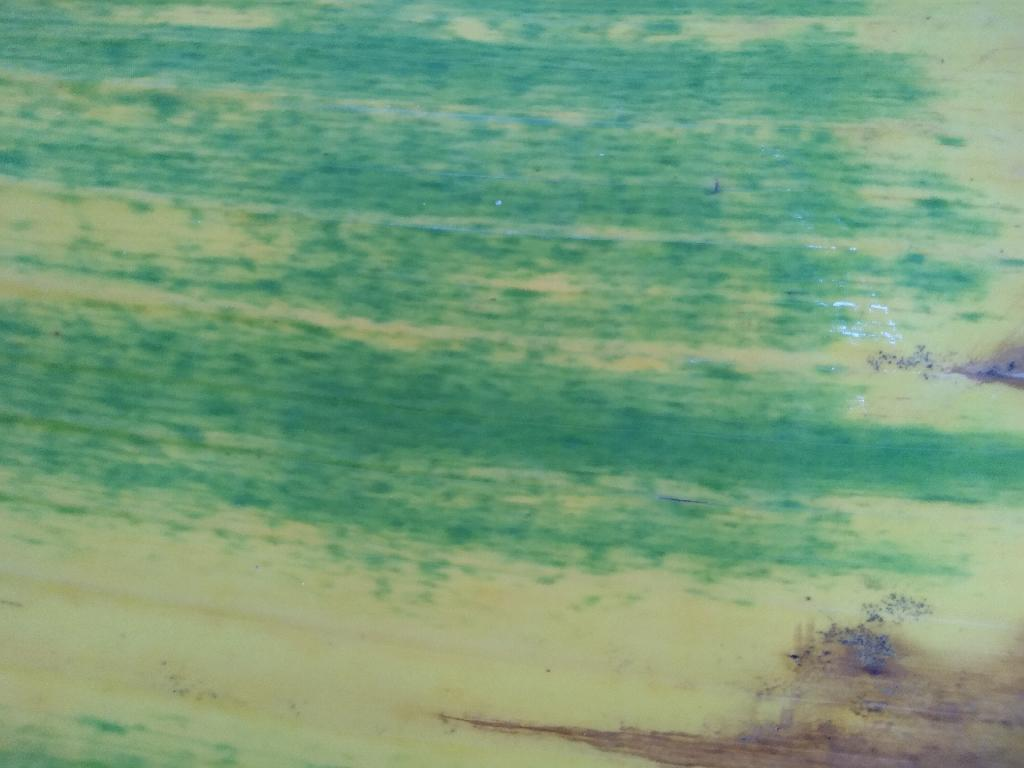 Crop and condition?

banana, fusarium wilt race 1
